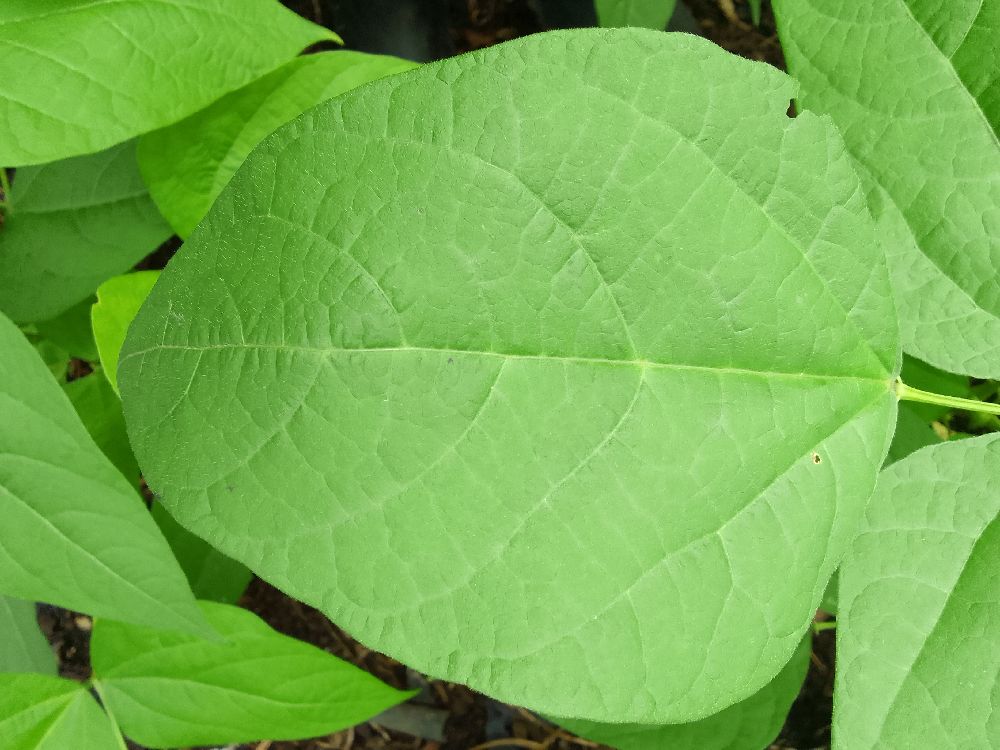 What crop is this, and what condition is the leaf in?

common bean, healthy
